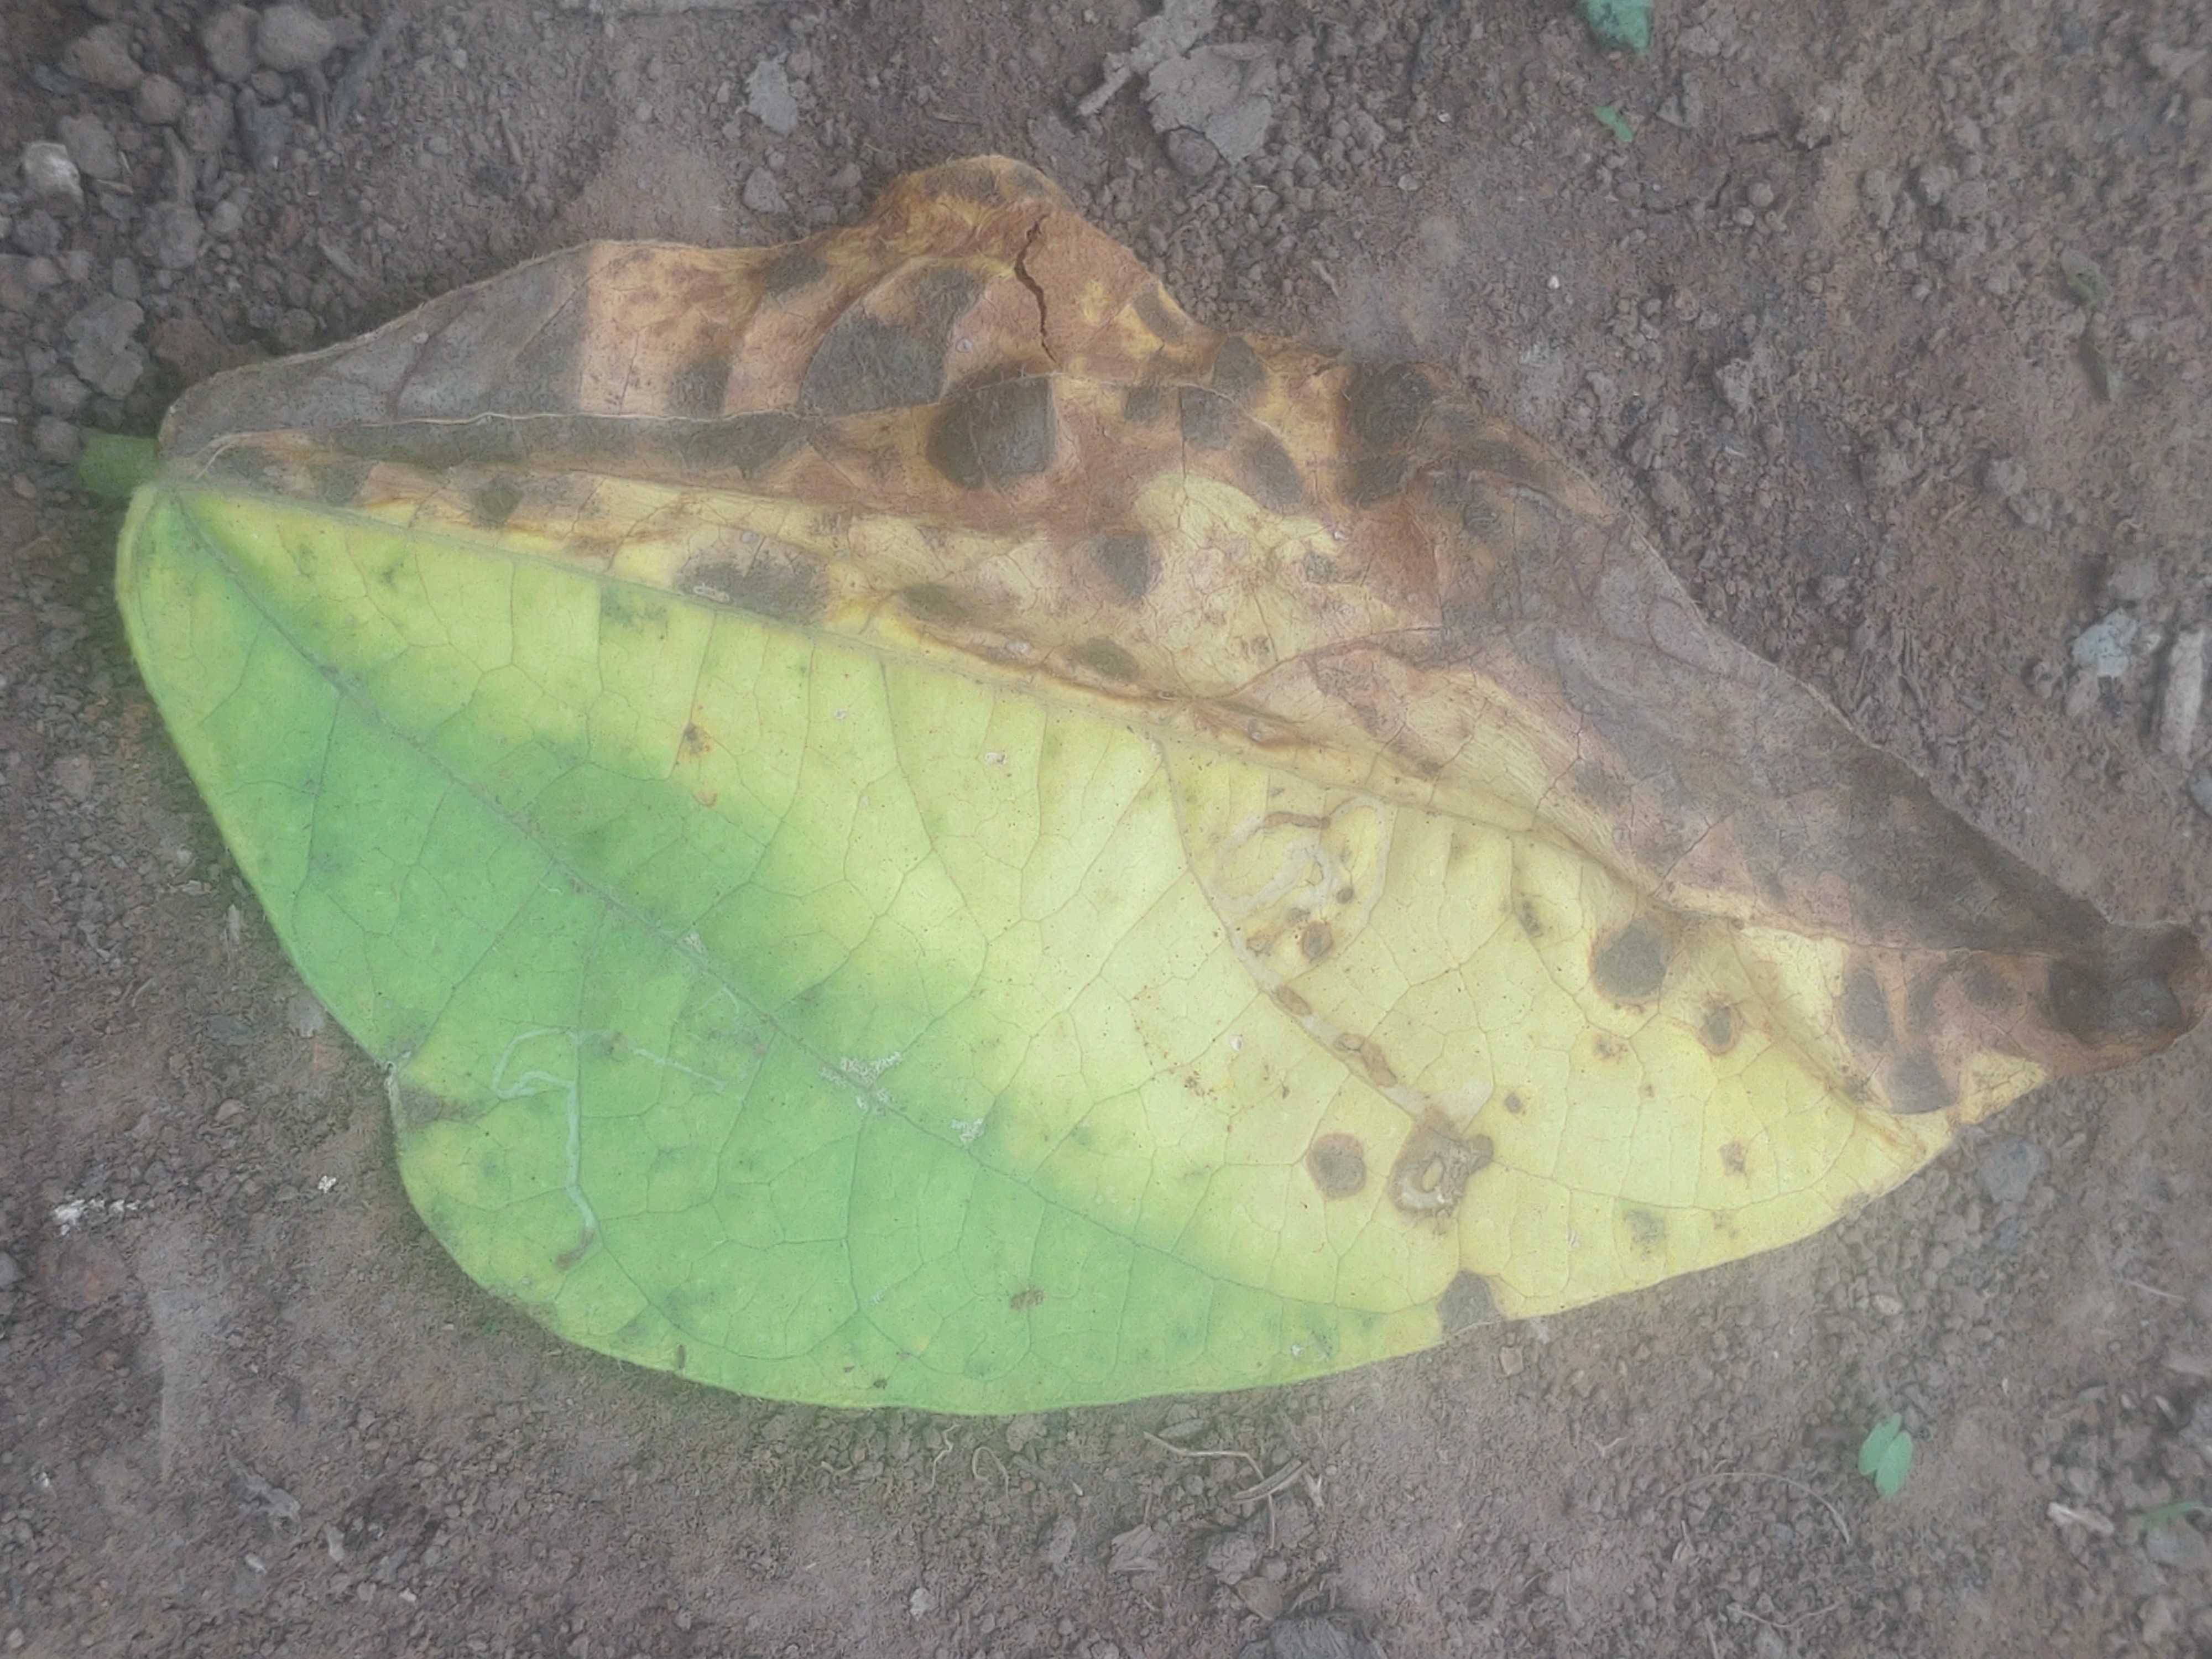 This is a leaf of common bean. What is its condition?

anthracnose
